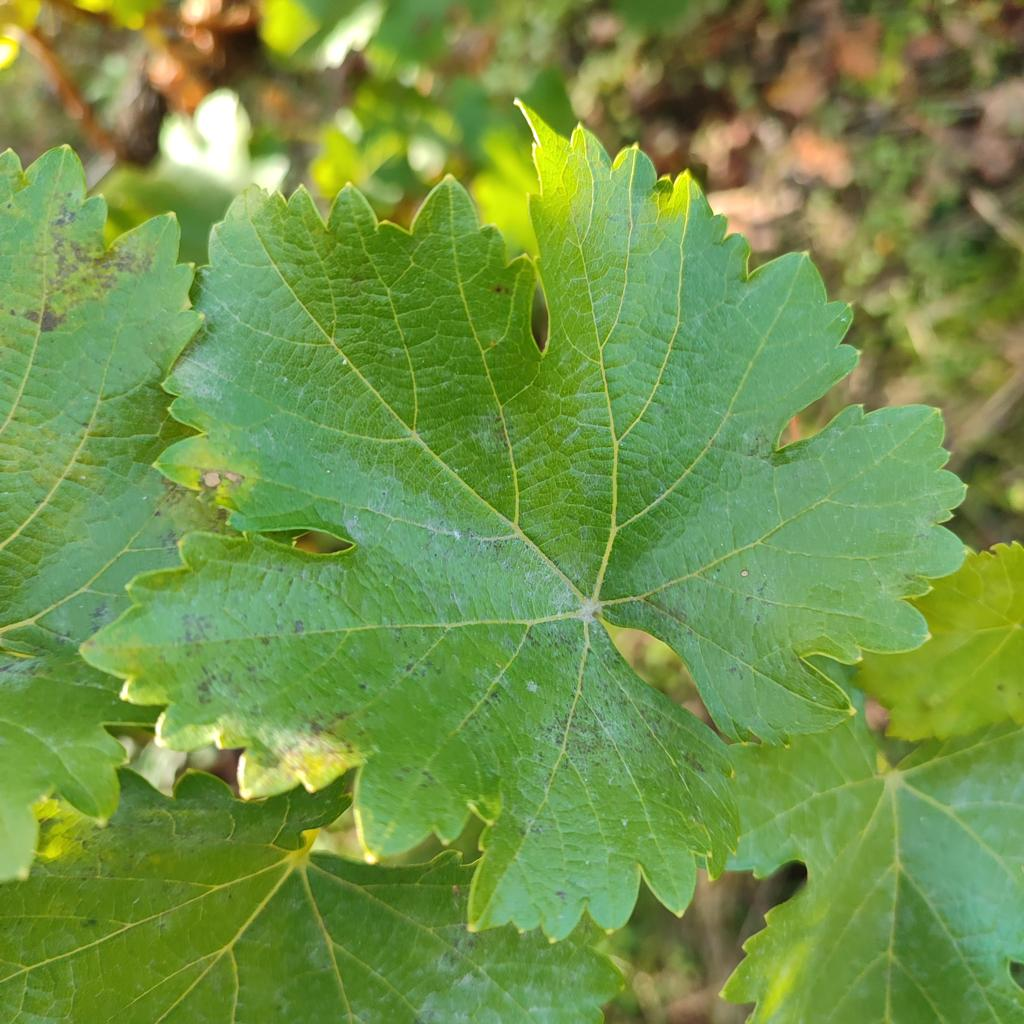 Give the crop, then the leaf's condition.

grapevine, powdery mildew
